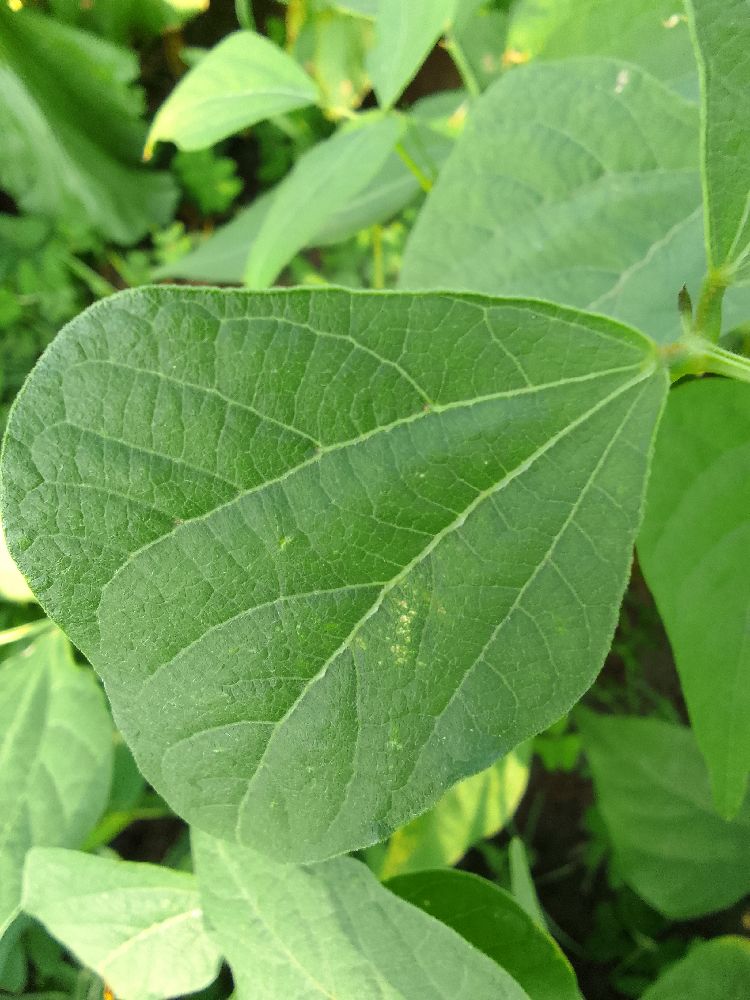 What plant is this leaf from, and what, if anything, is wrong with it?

common bean, healthy
